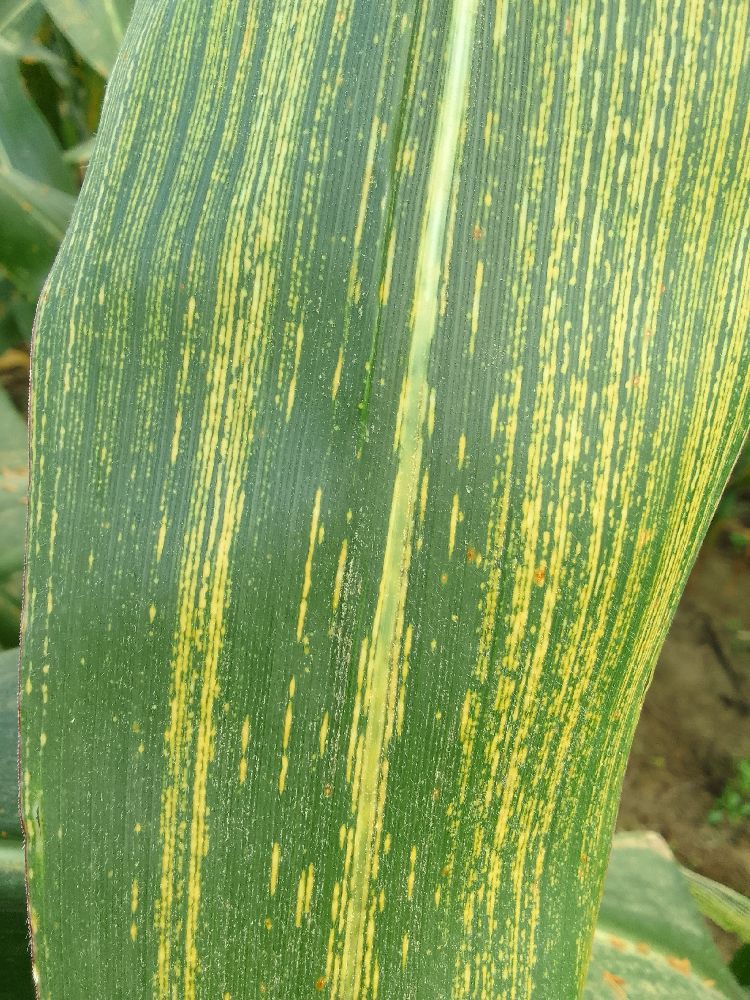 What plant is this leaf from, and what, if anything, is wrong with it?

maize, maize streak virus
